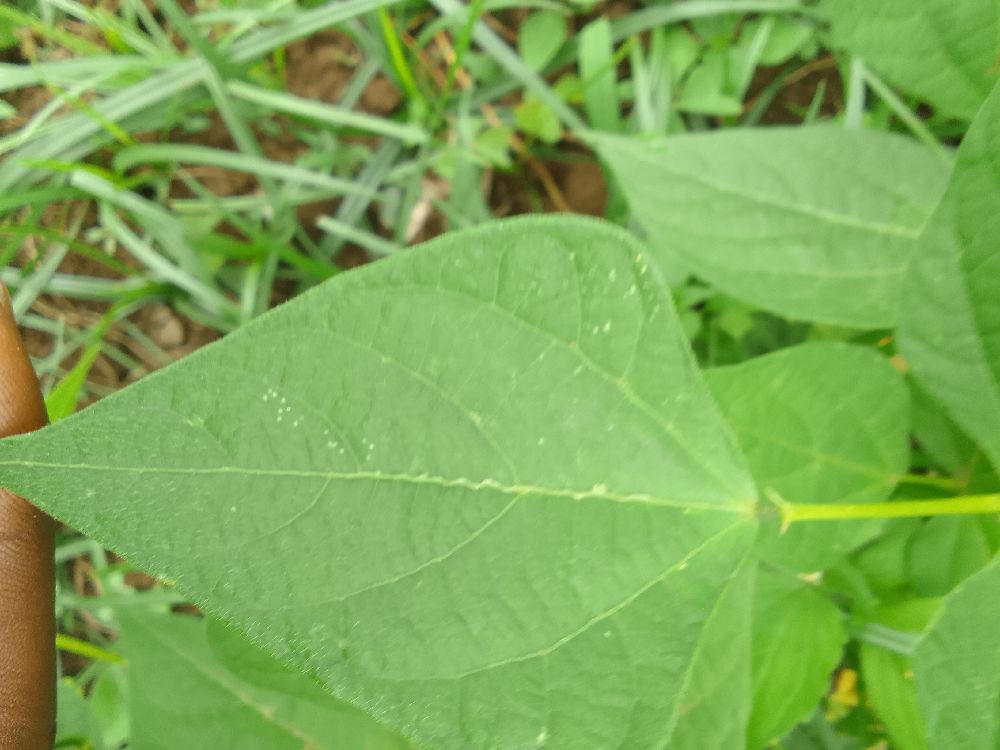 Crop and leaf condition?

common bean, healthy
